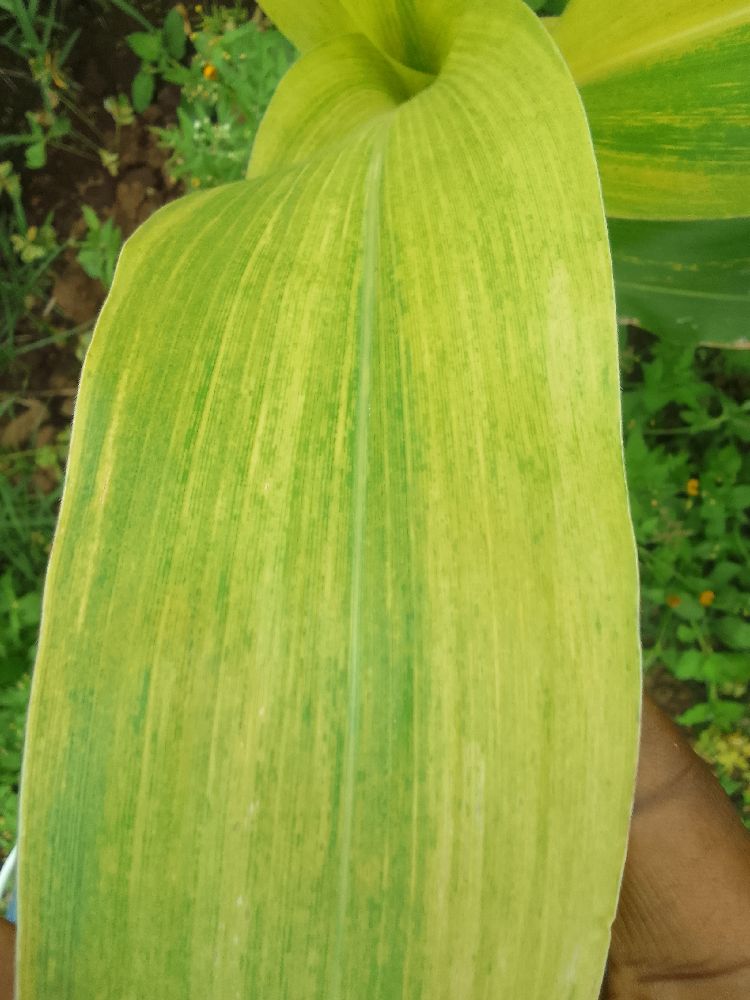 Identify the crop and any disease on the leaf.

maize, maize lethal necrosis
